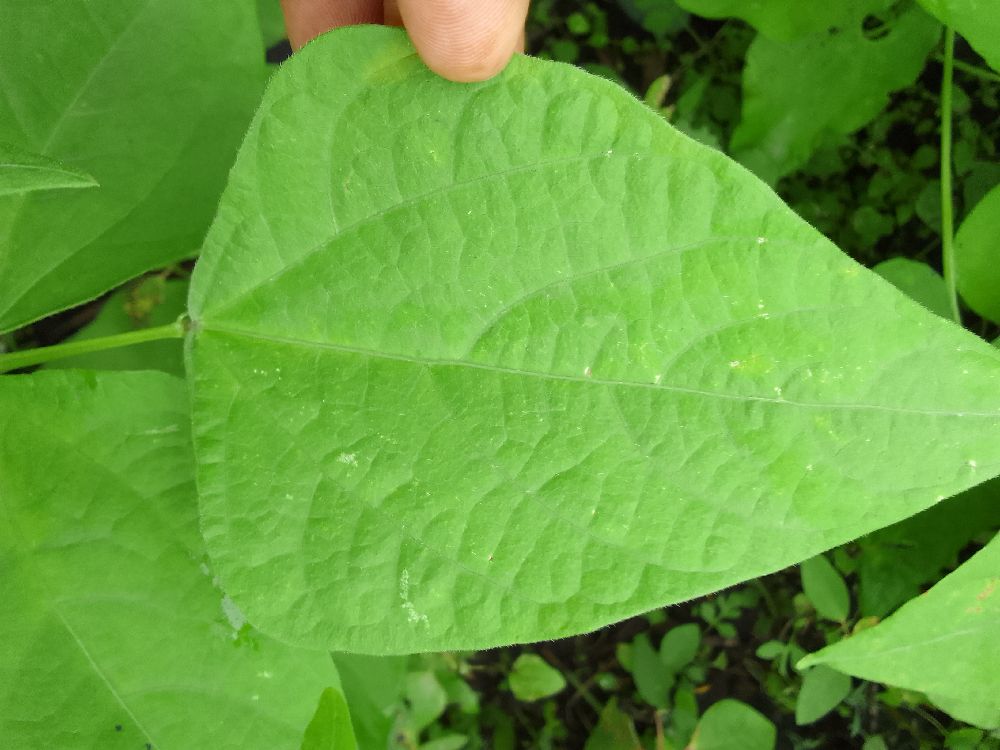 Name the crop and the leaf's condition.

common bean, healthy
